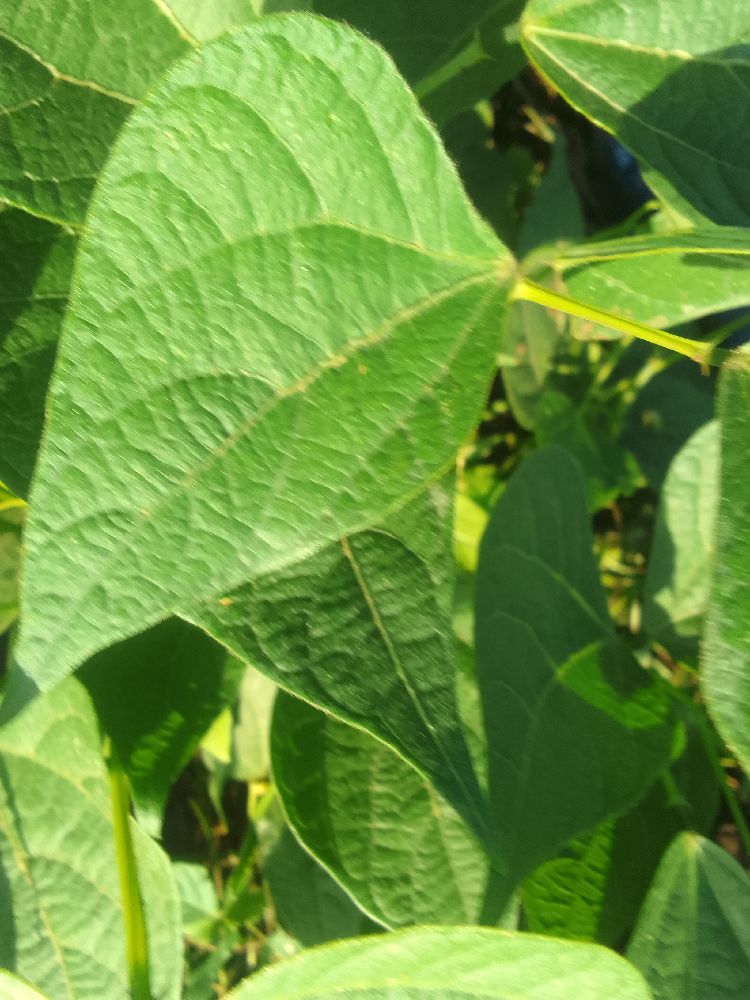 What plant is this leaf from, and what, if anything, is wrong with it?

common bean, healthy
